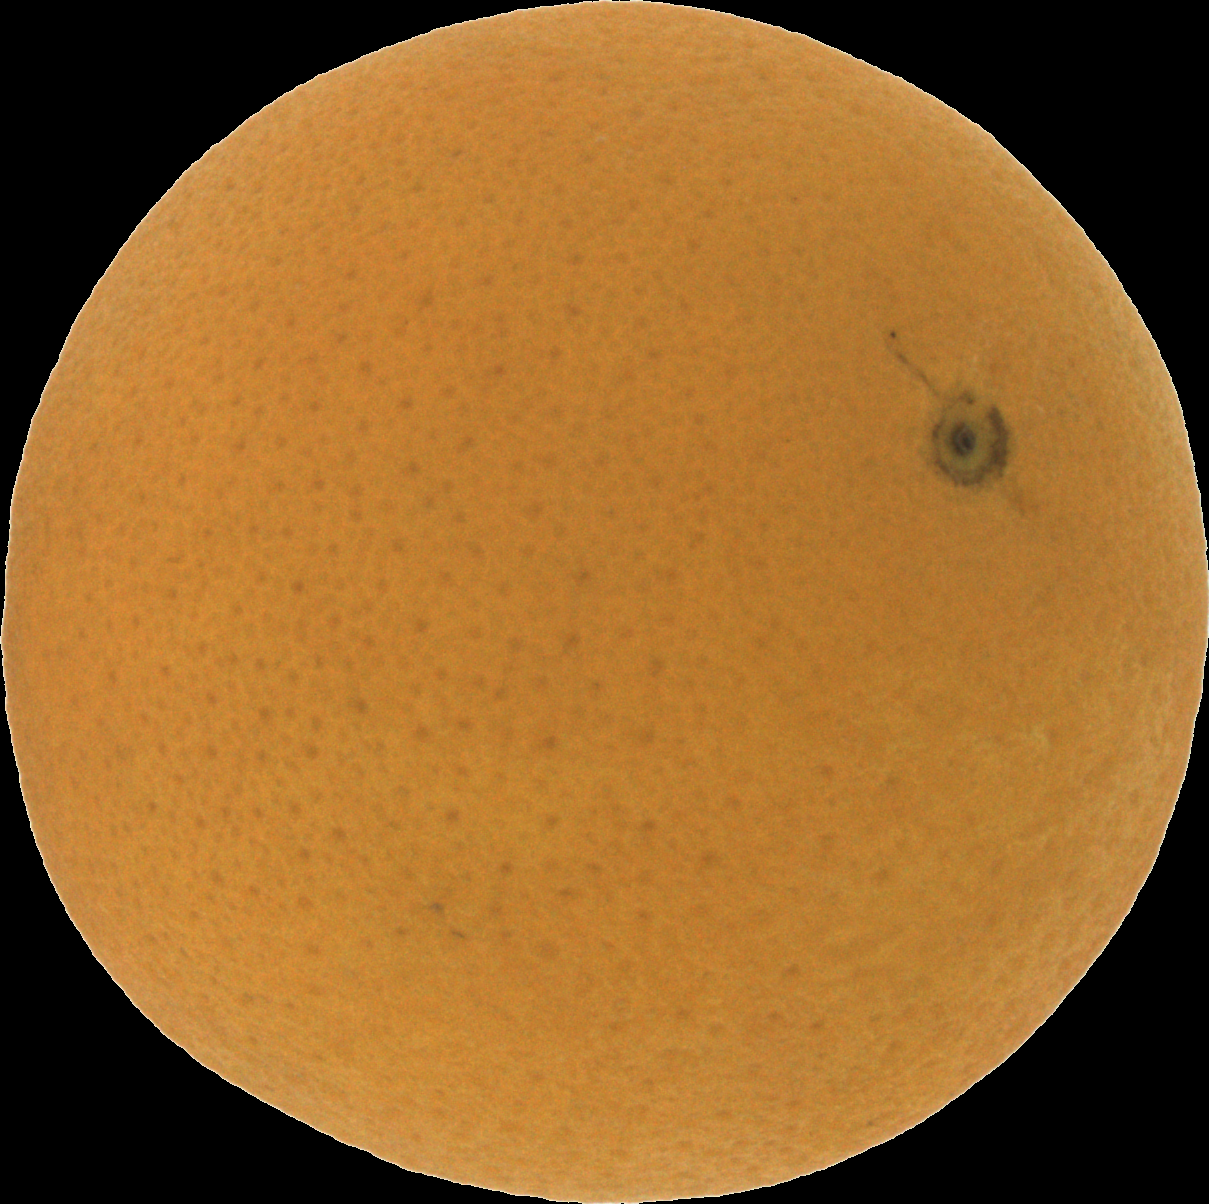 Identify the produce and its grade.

orange, good
